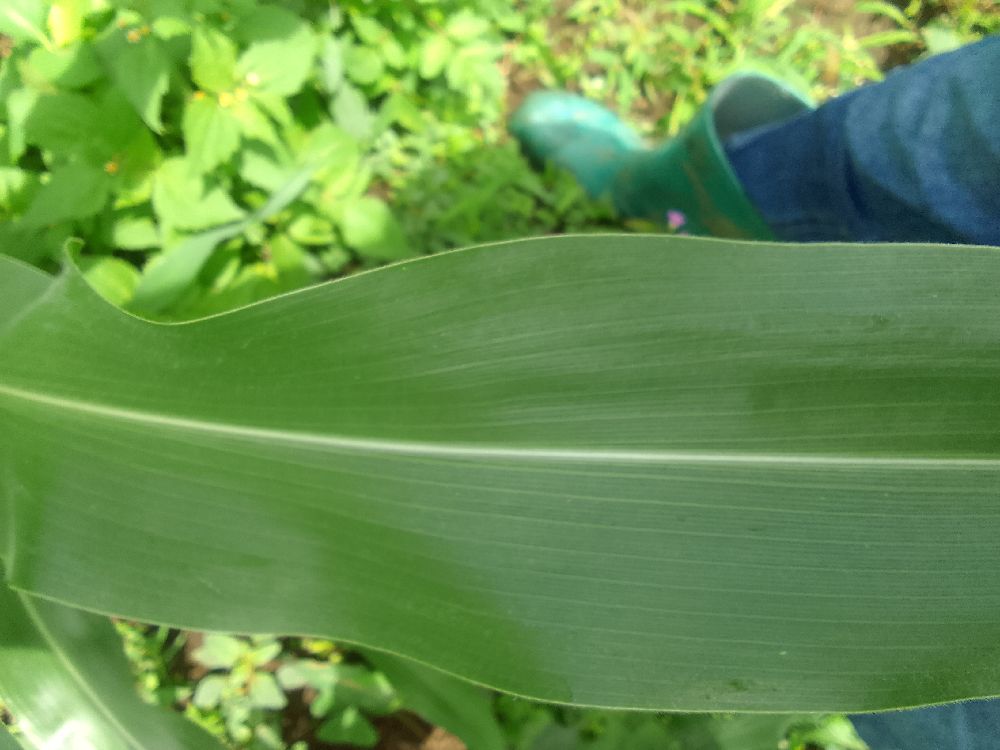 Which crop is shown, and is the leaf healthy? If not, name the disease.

maize, healthy
